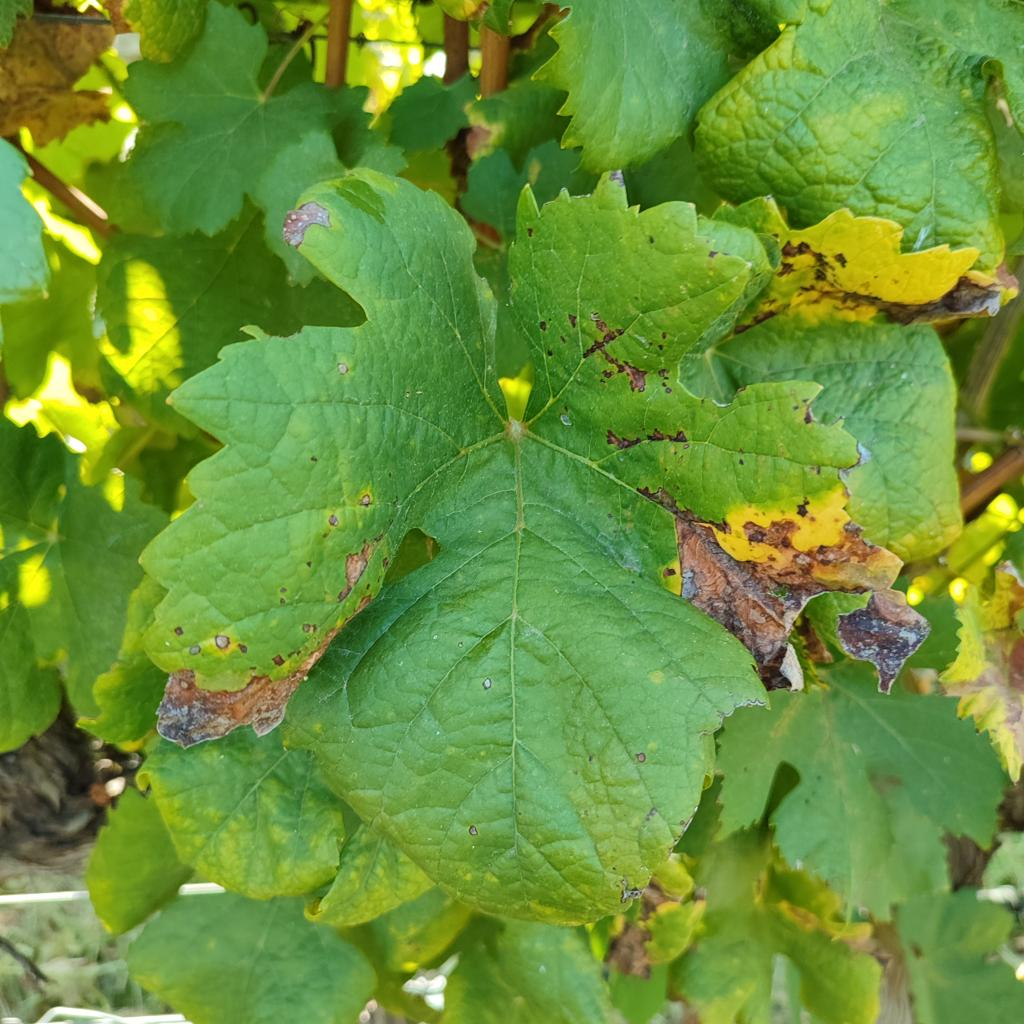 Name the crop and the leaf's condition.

grapevine, downy mildew
